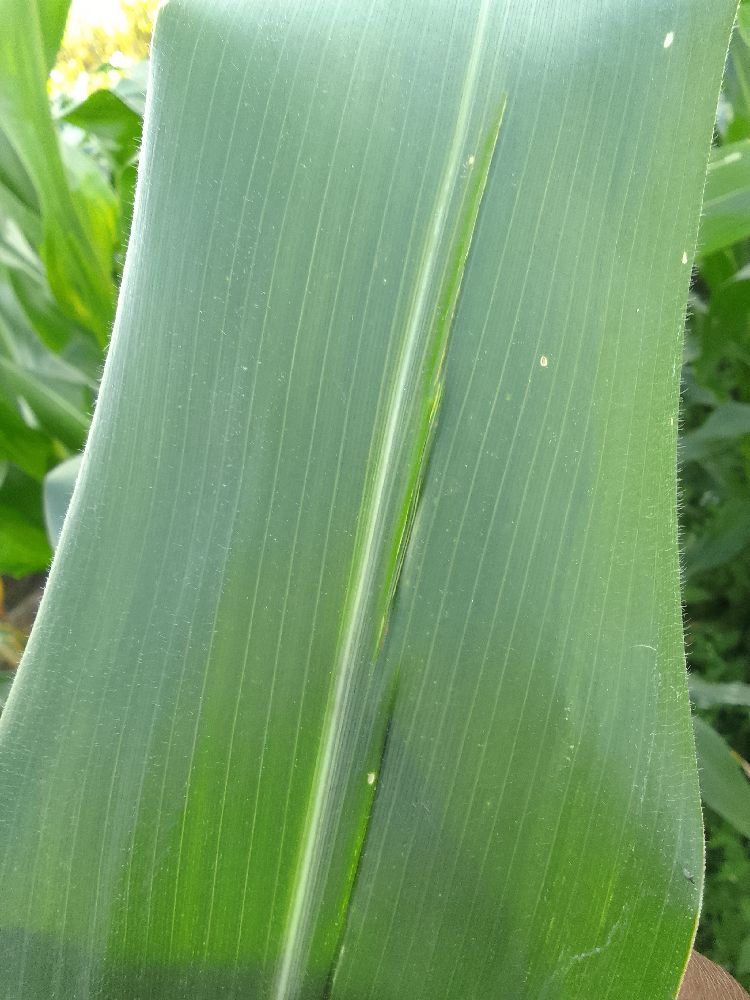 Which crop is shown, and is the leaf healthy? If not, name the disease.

maize, healthy
